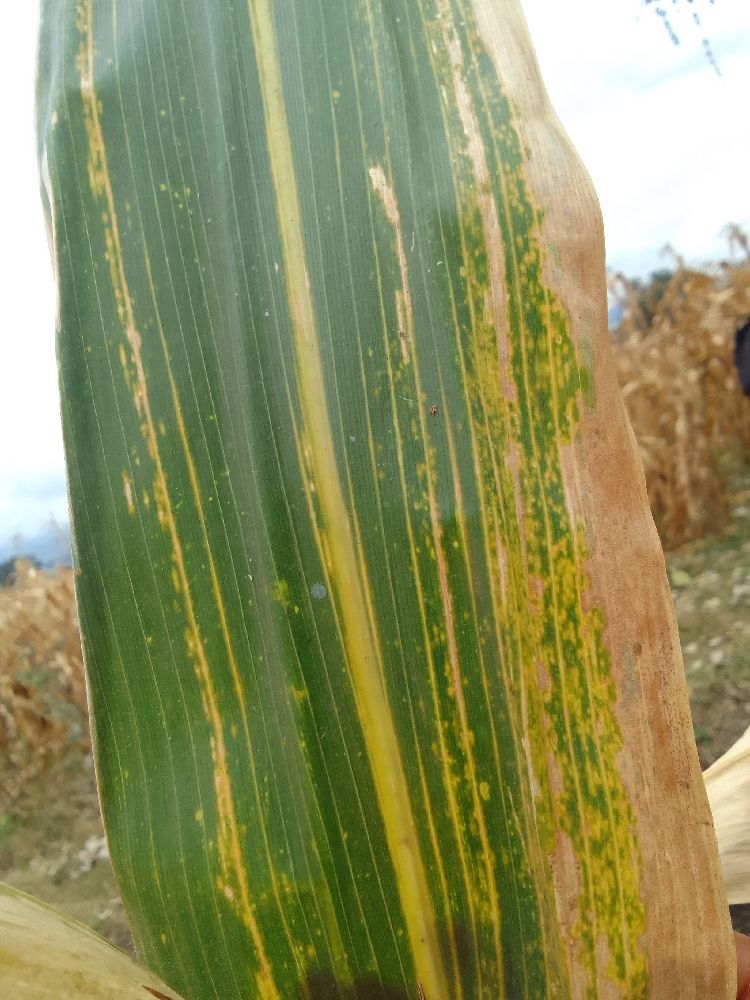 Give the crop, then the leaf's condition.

maize, maize lethal necrosis
